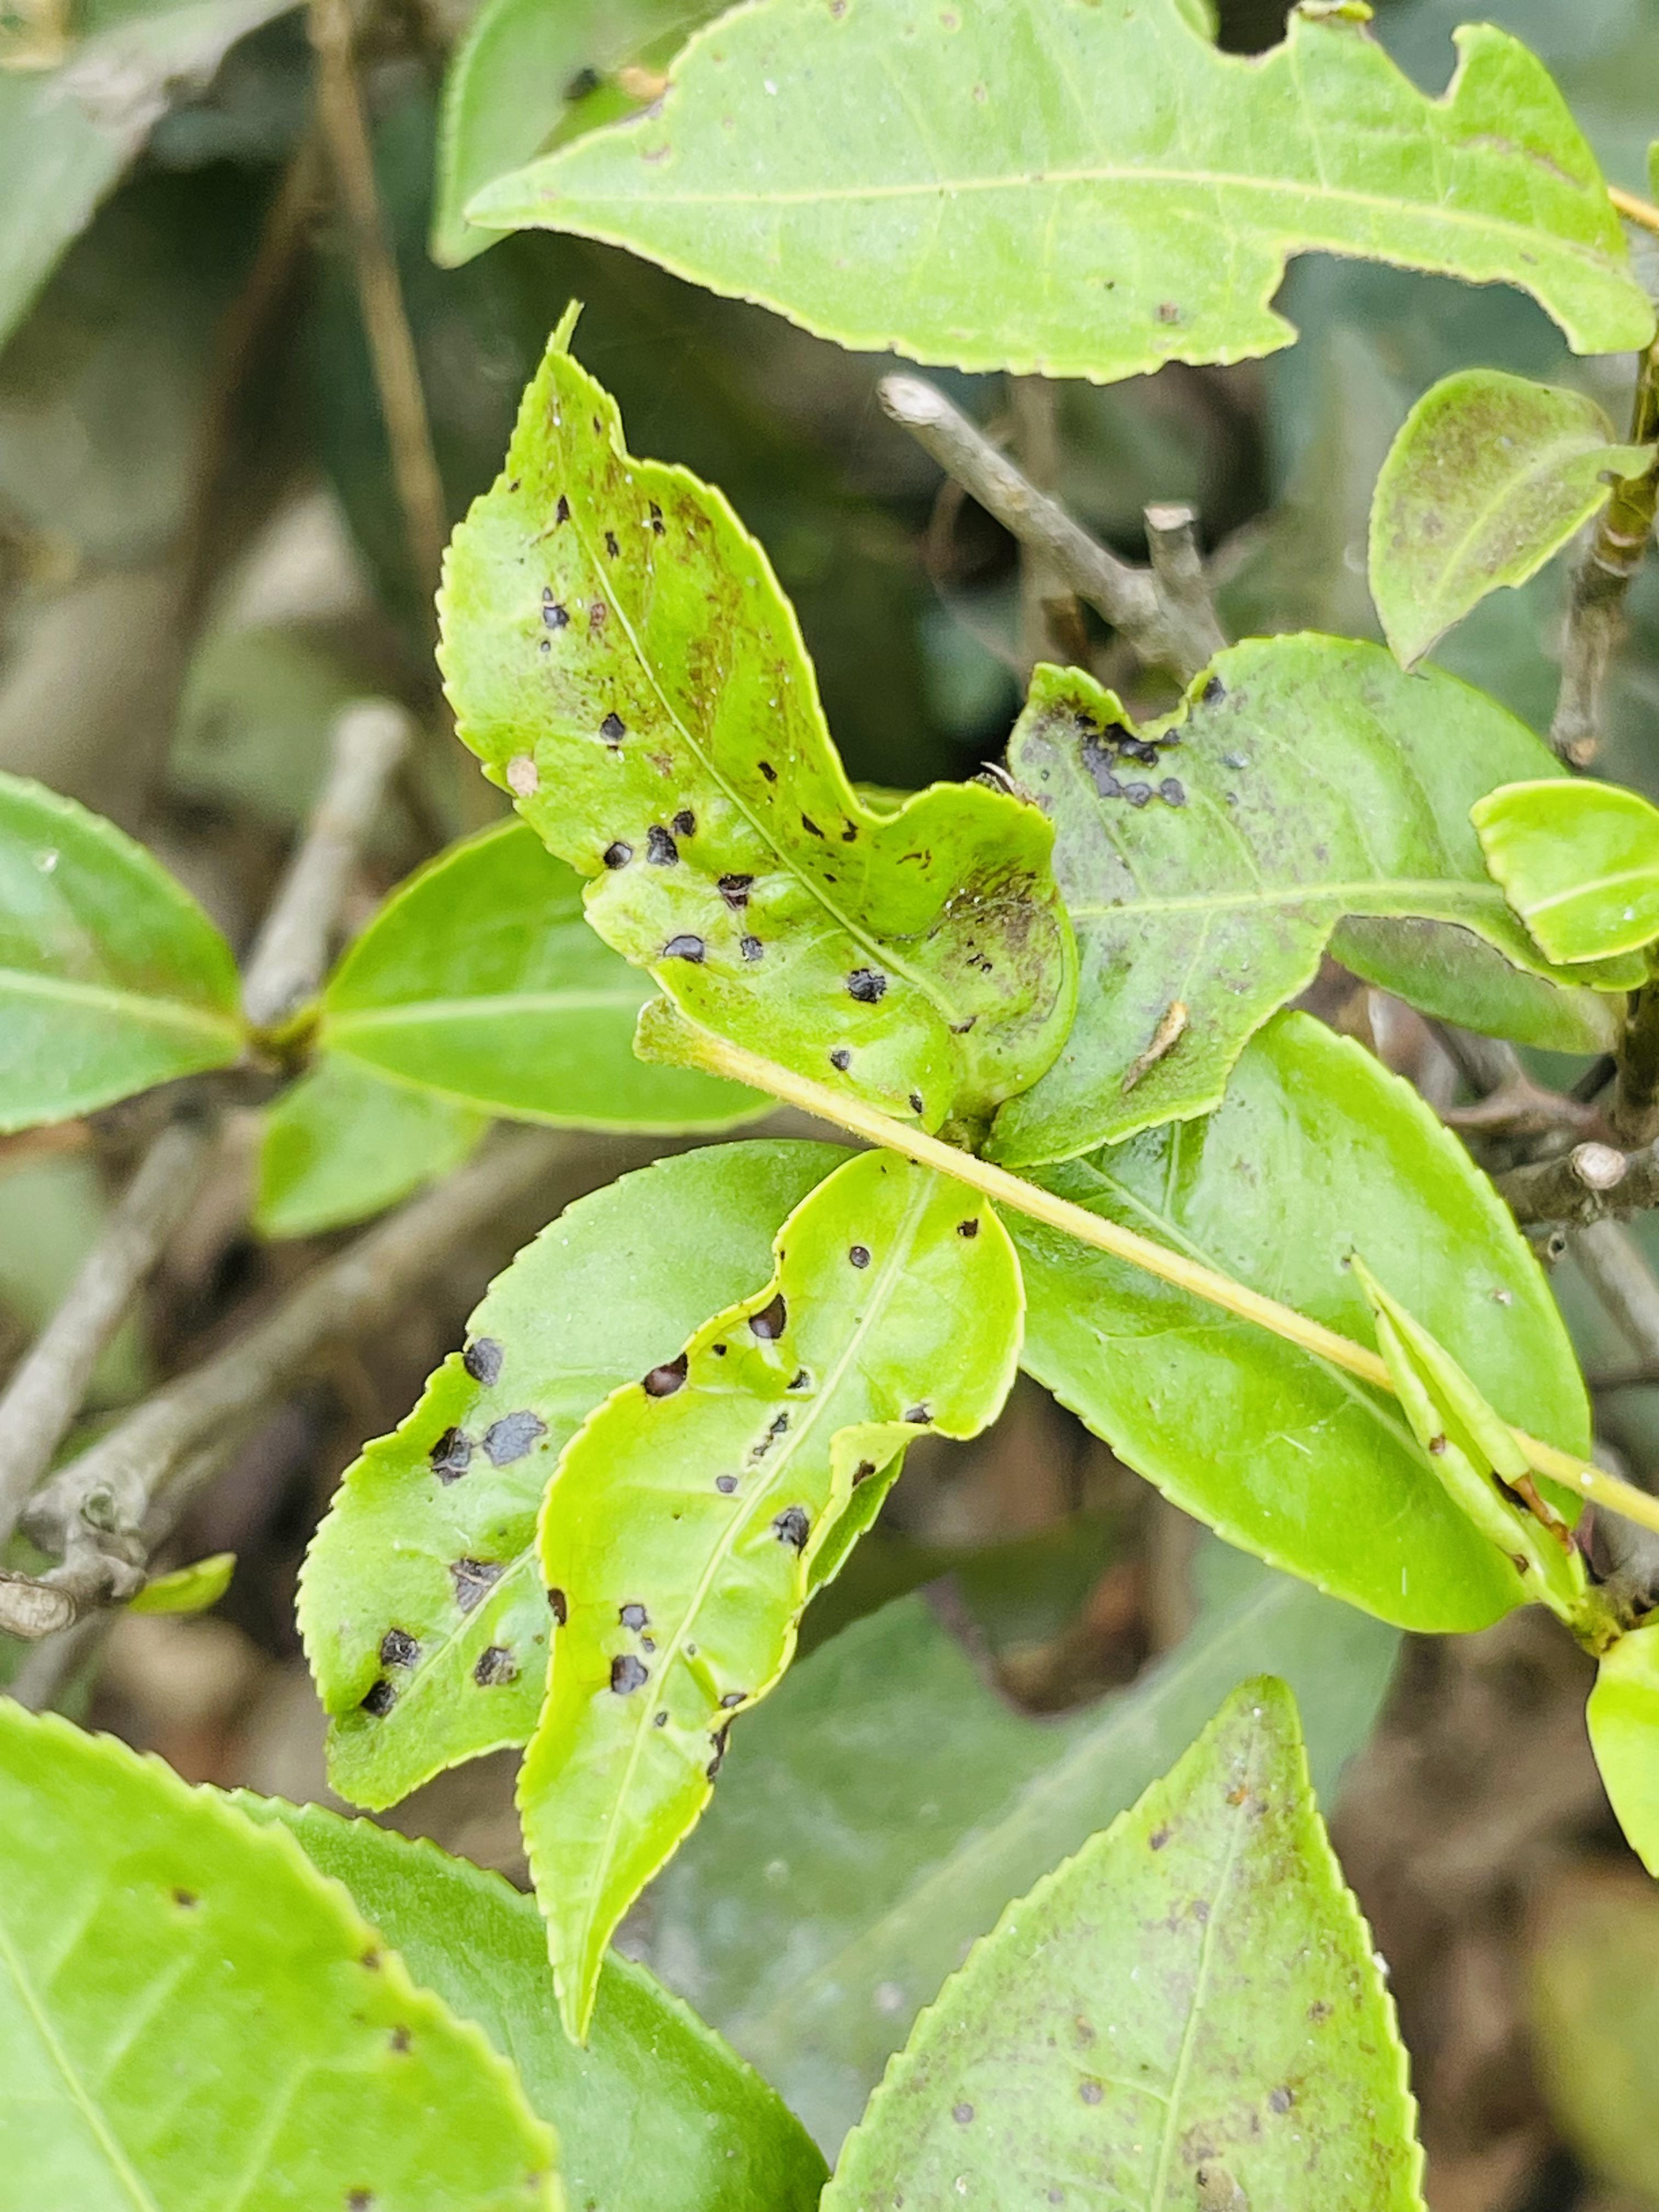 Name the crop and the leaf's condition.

tea, helopeltis
